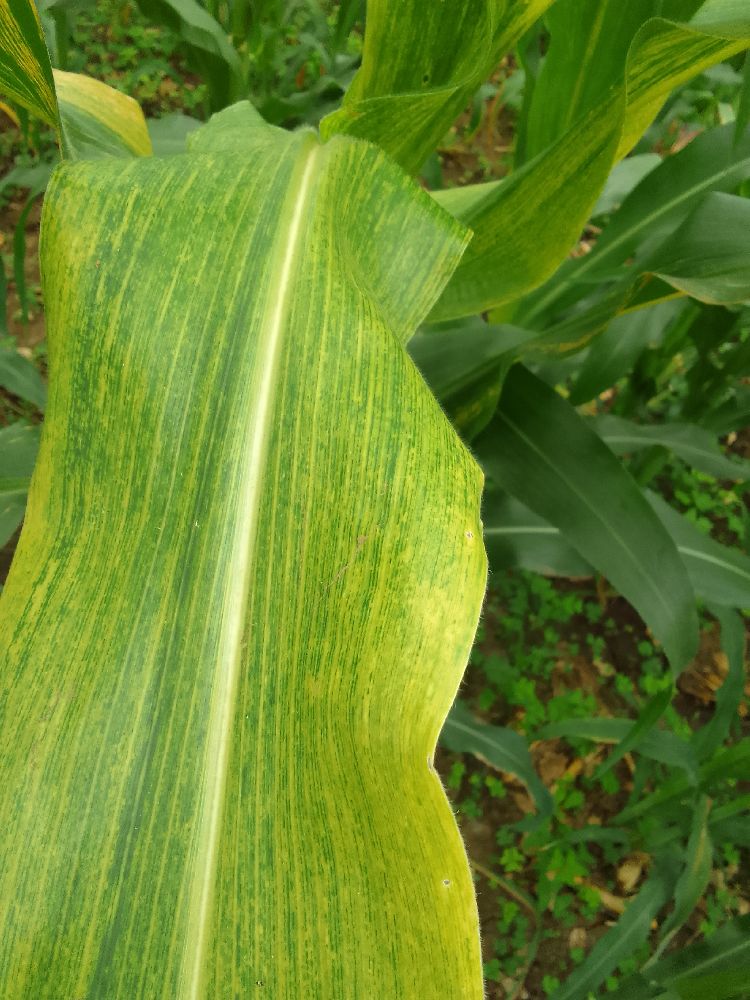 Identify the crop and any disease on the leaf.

maize, maize lethal necrosis
